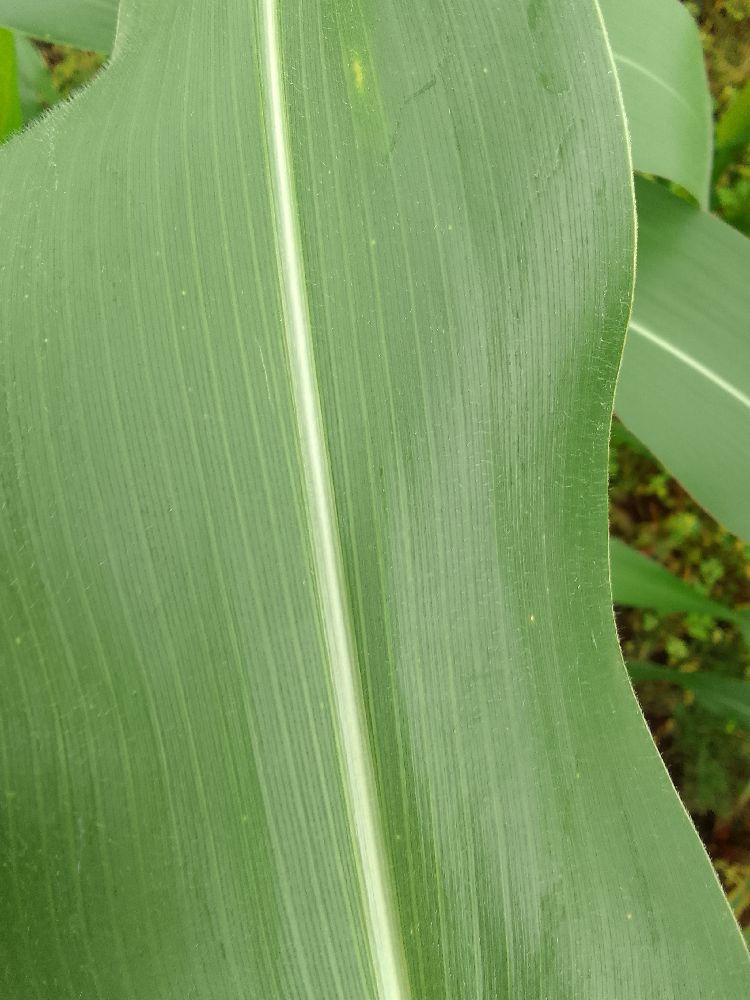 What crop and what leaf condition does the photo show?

maize, healthy
